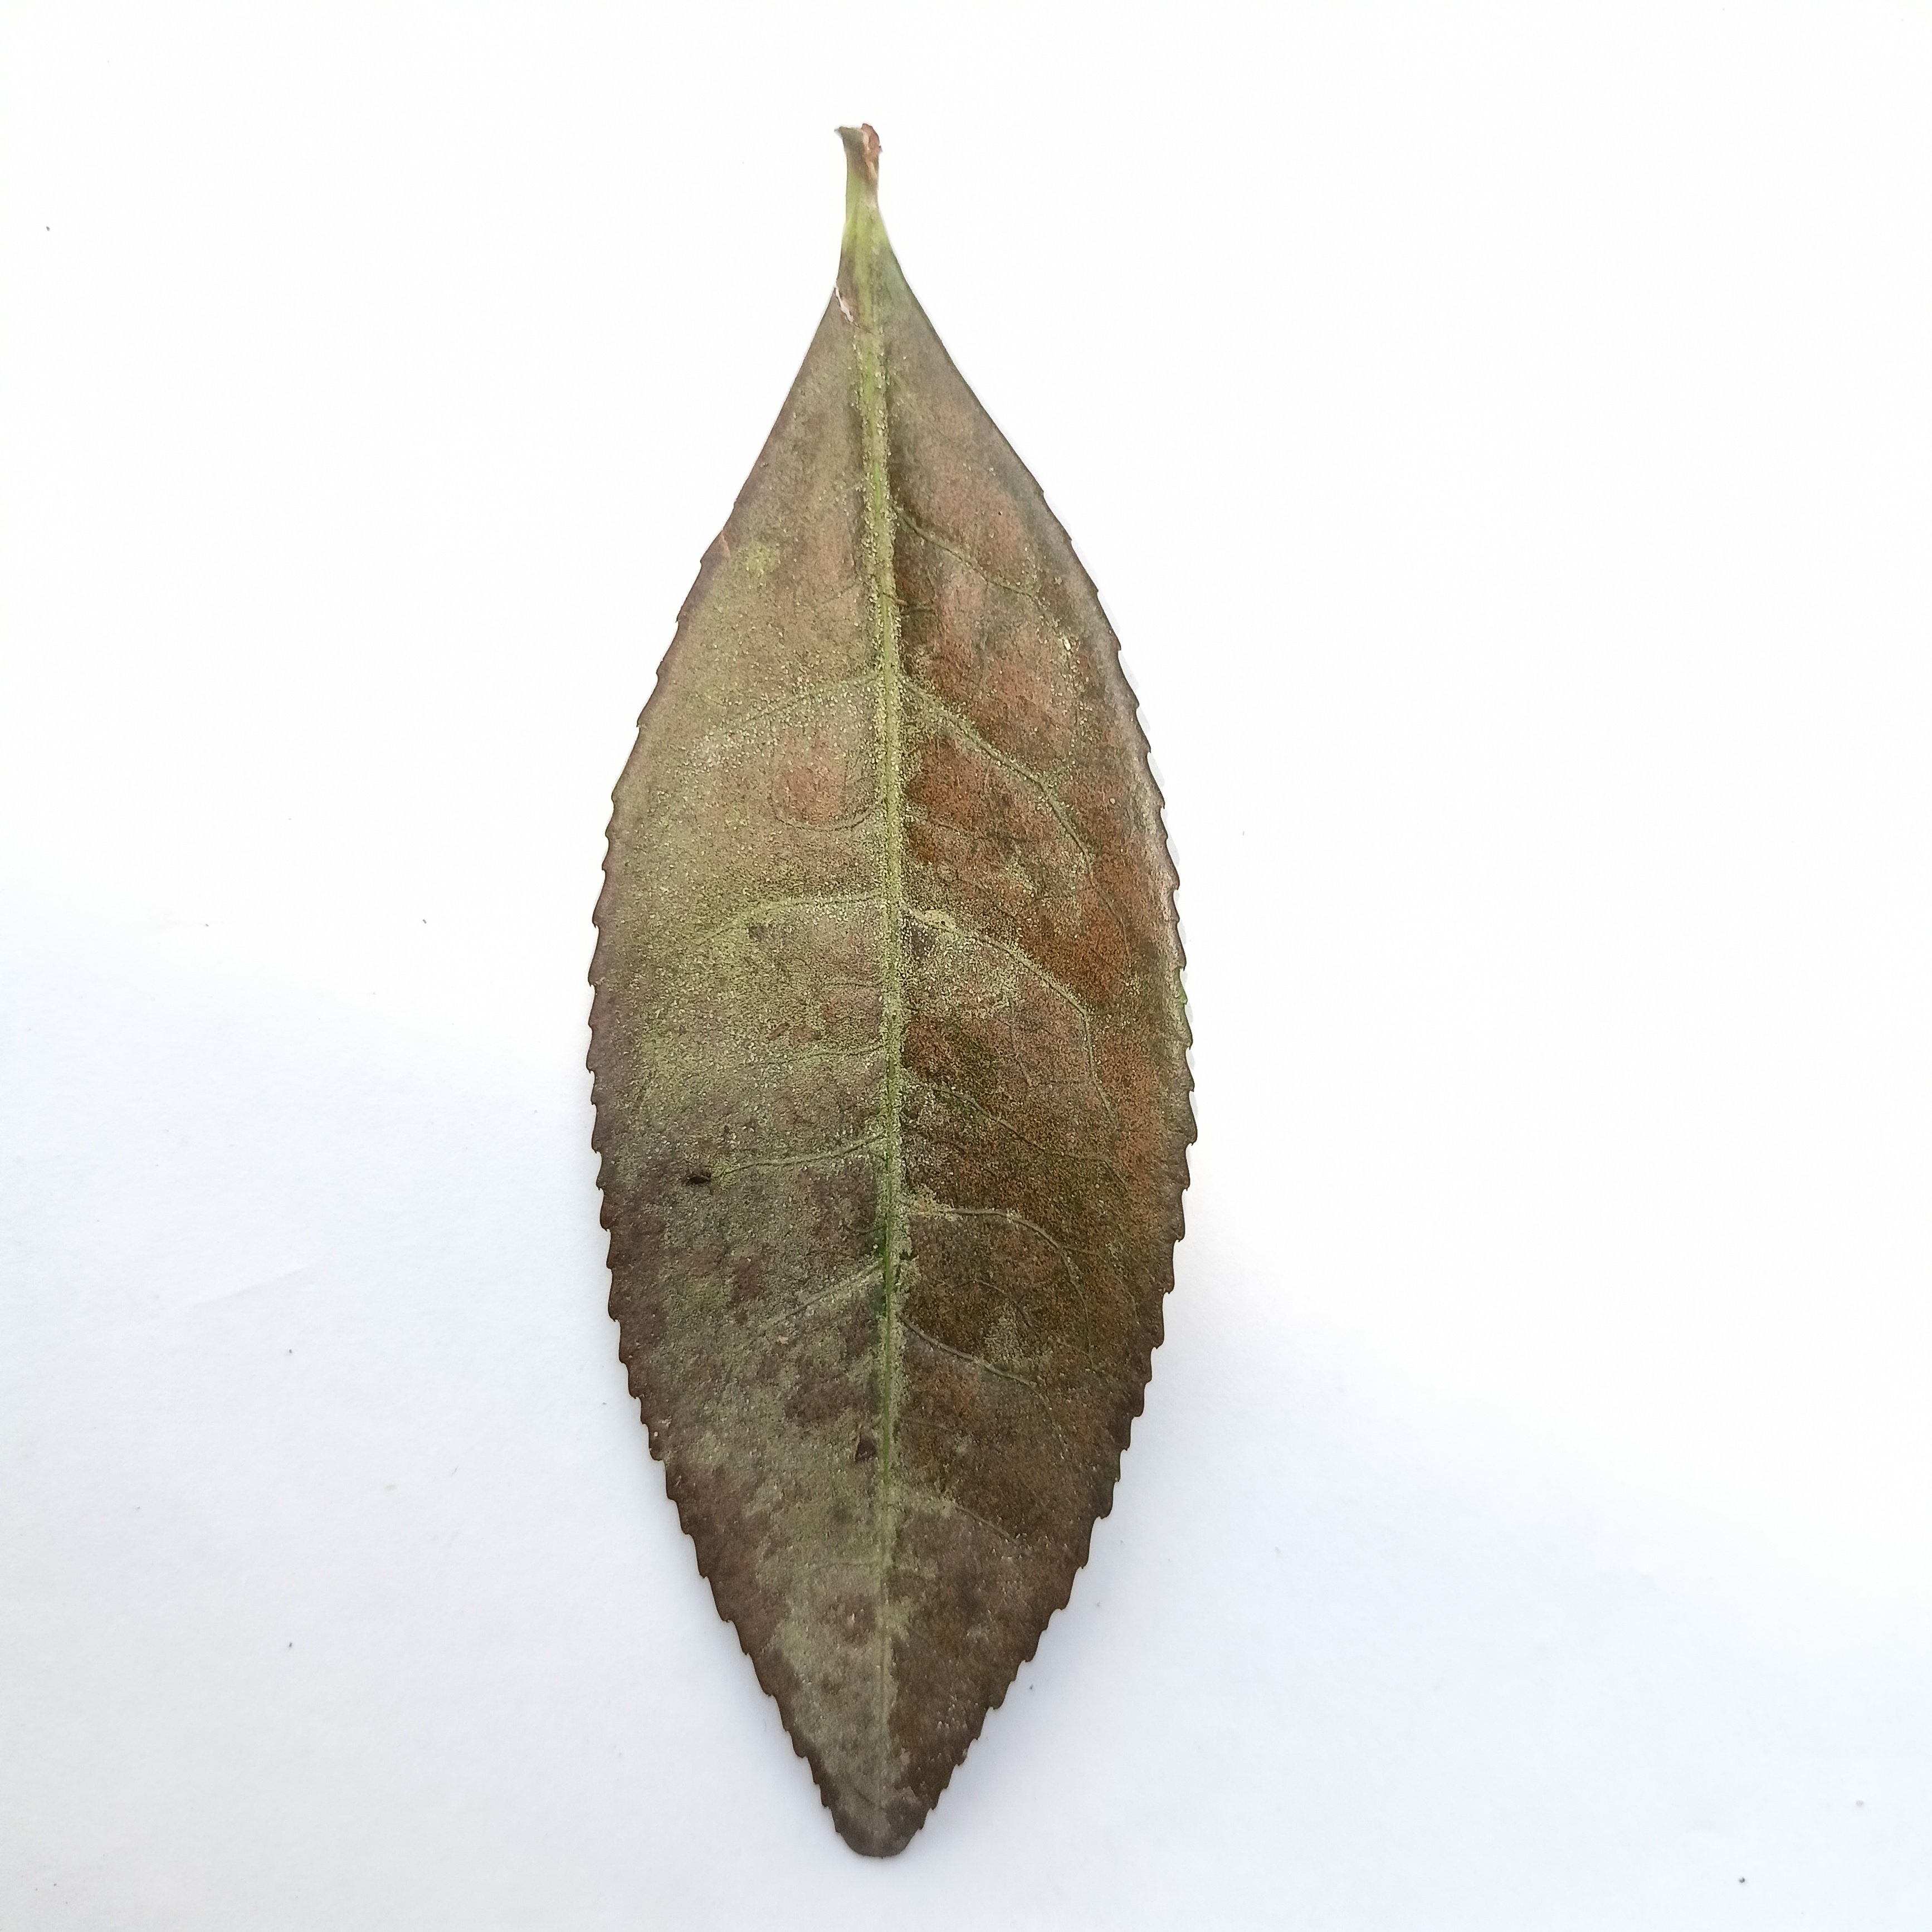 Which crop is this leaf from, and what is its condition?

tea, red rust
